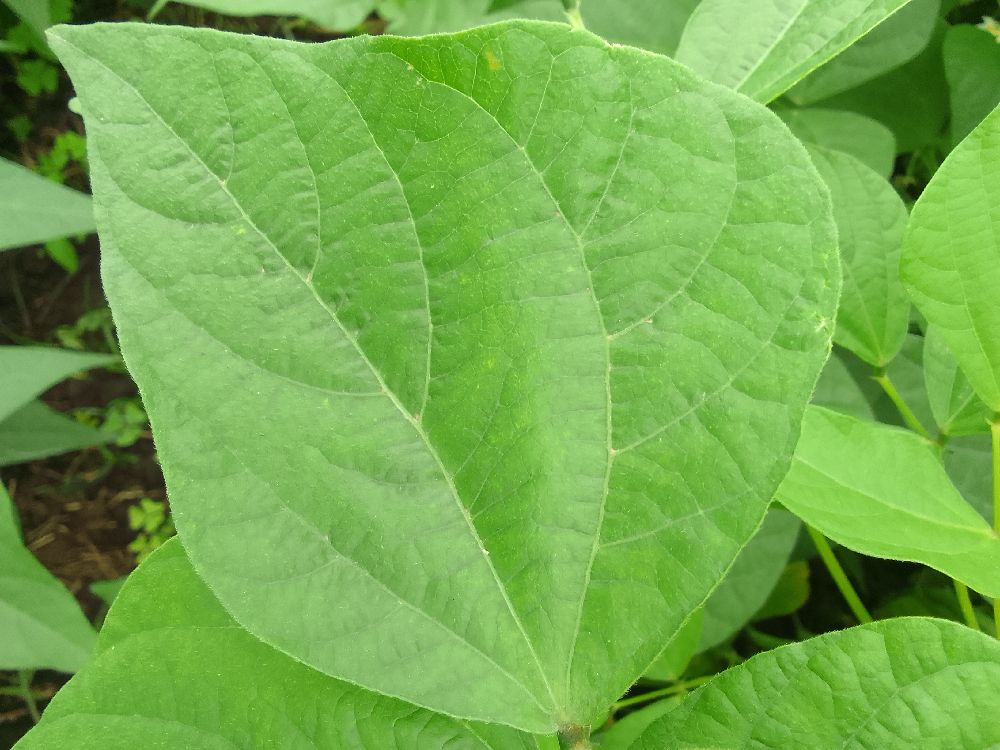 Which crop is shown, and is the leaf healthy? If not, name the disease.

common bean, healthy
